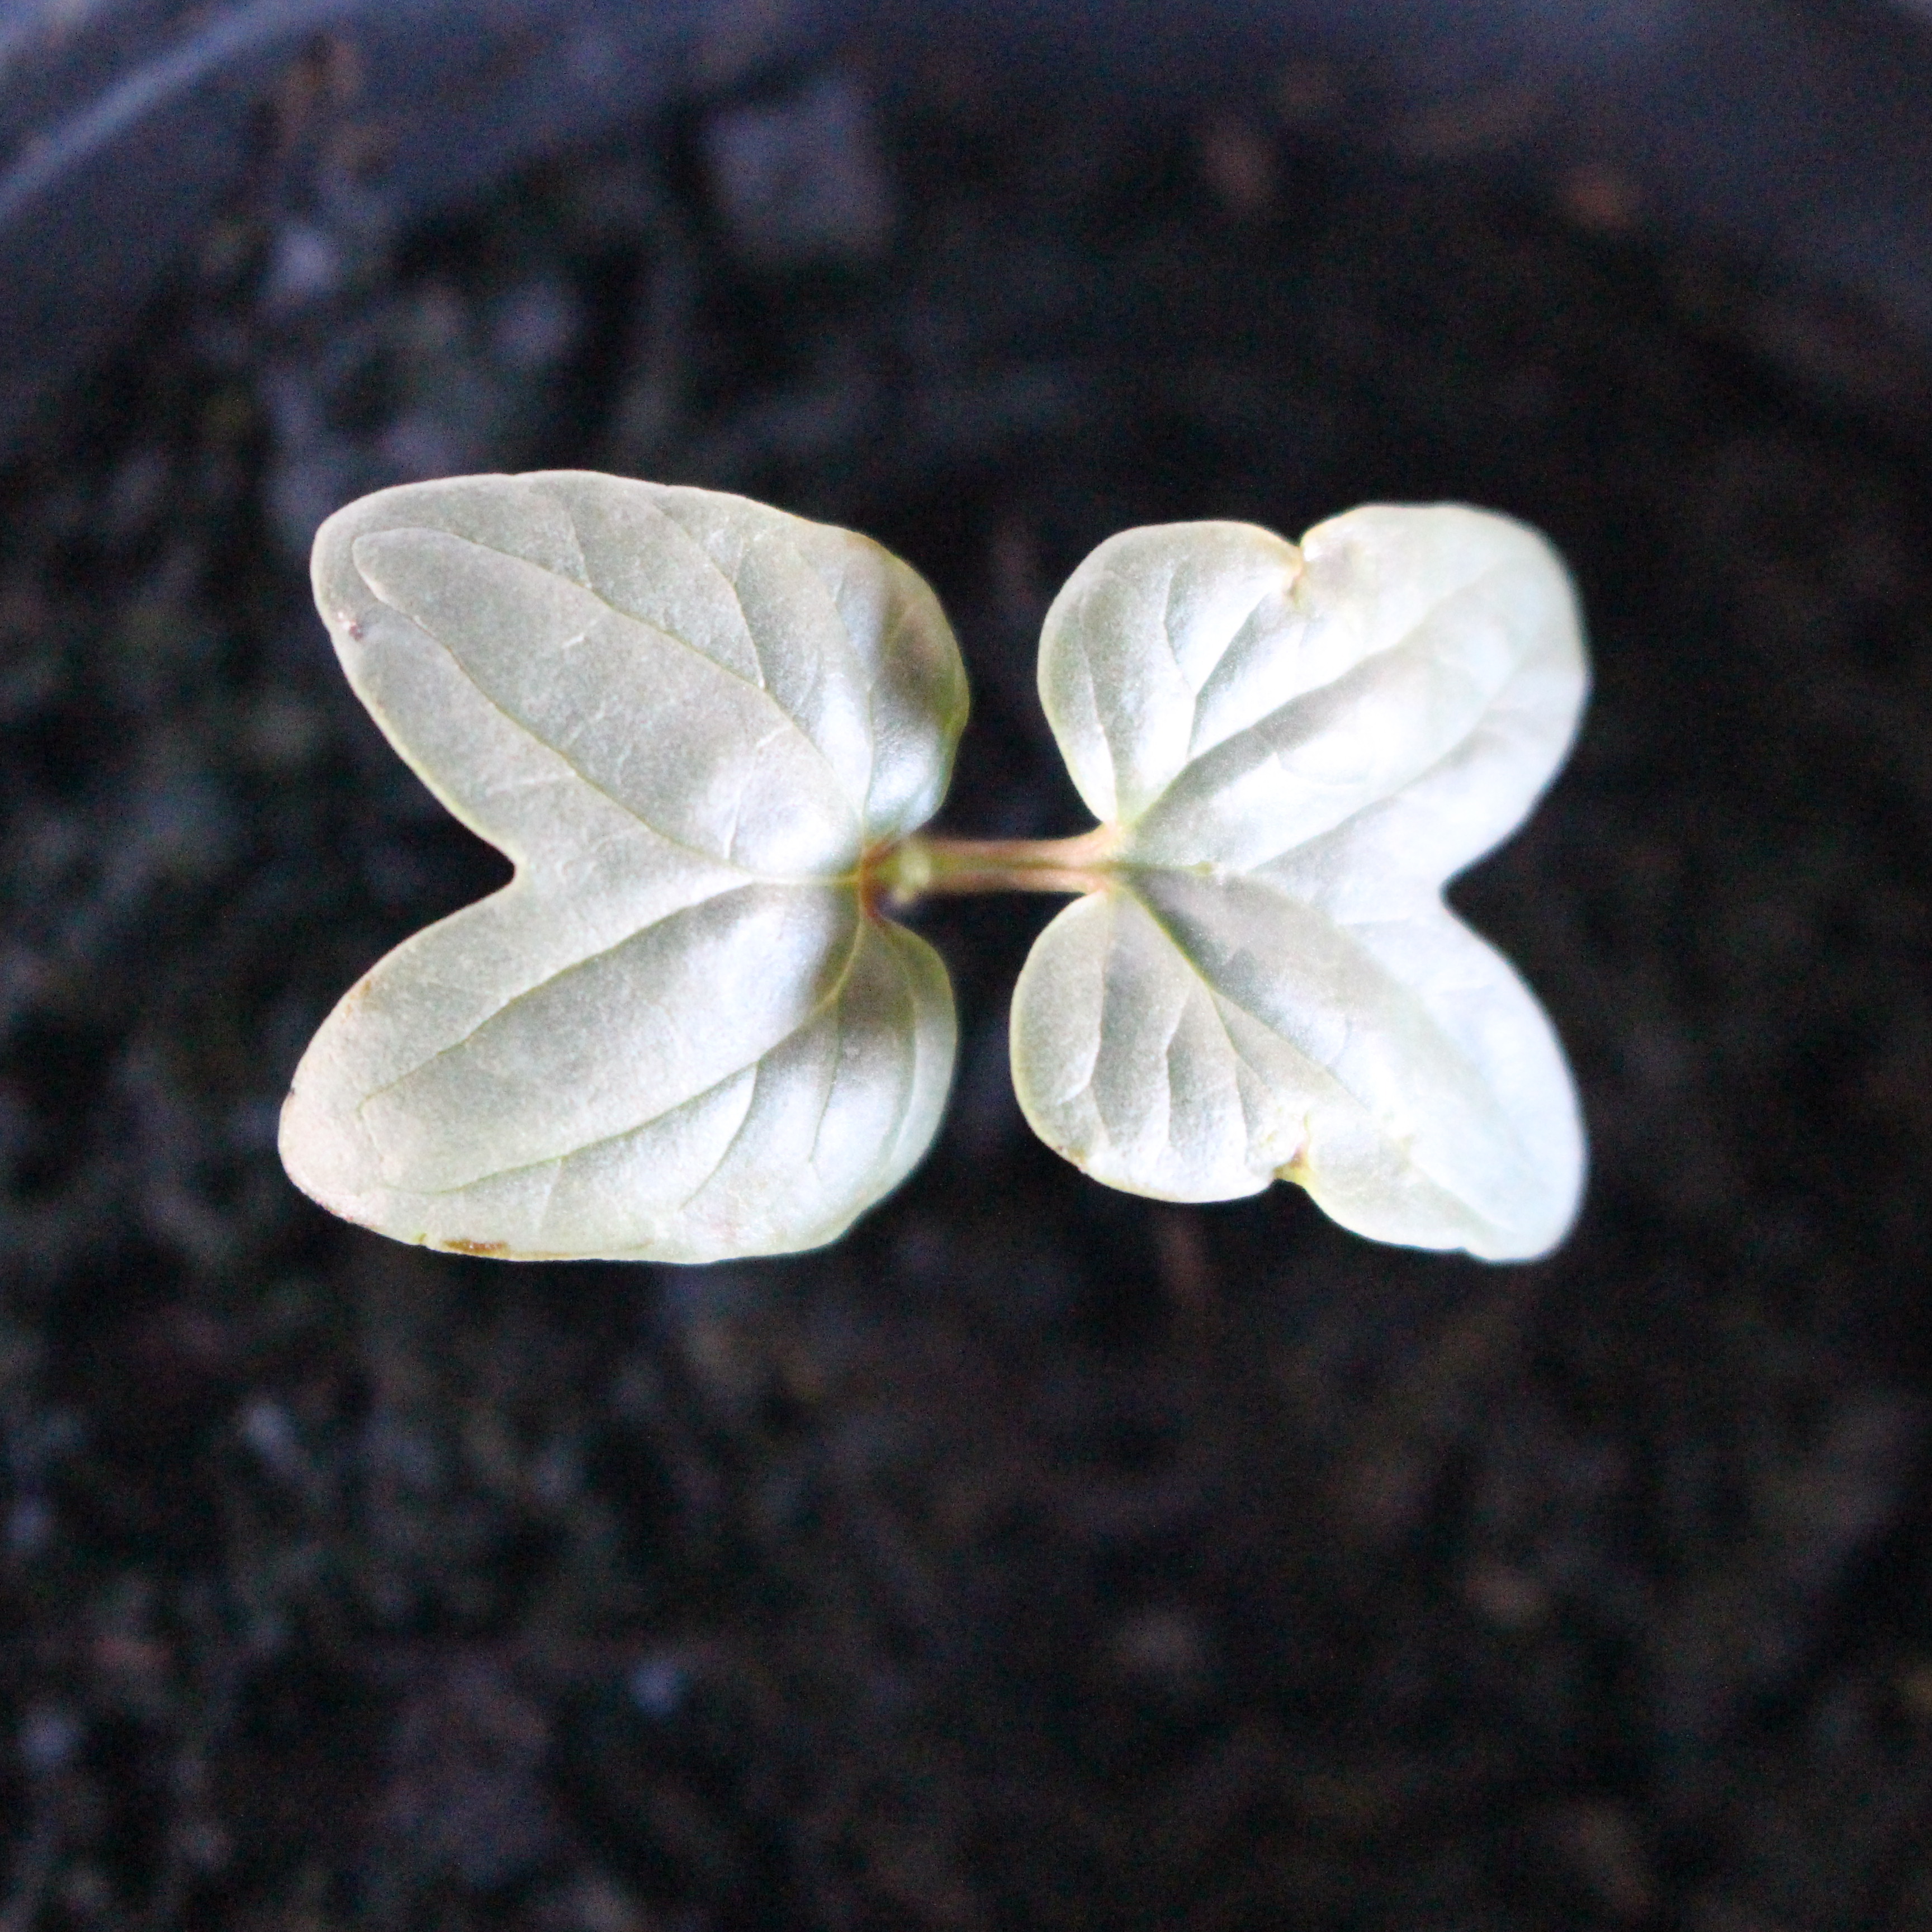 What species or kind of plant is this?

Convolvulus arvensis
